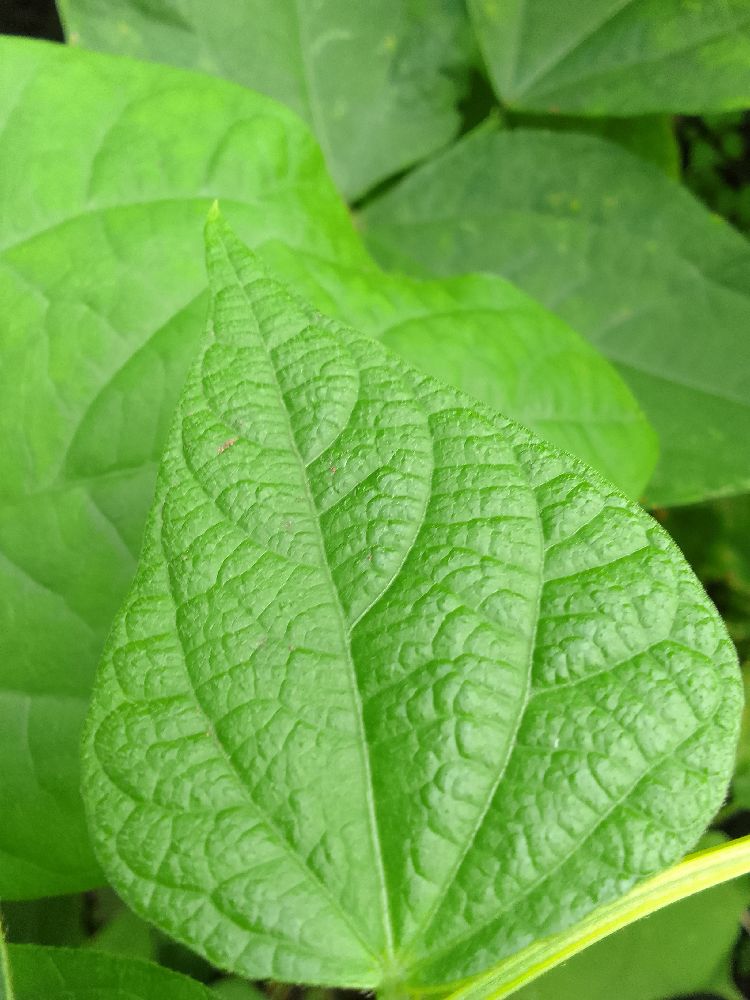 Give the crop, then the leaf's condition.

common bean, healthy
